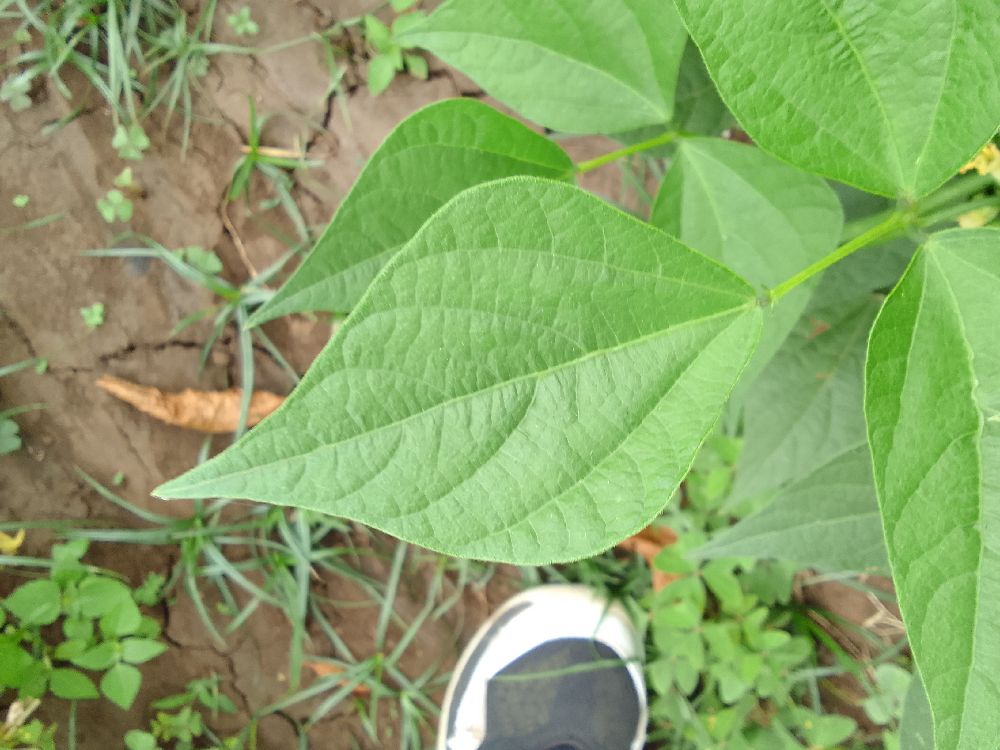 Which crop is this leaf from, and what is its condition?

common bean, healthy
